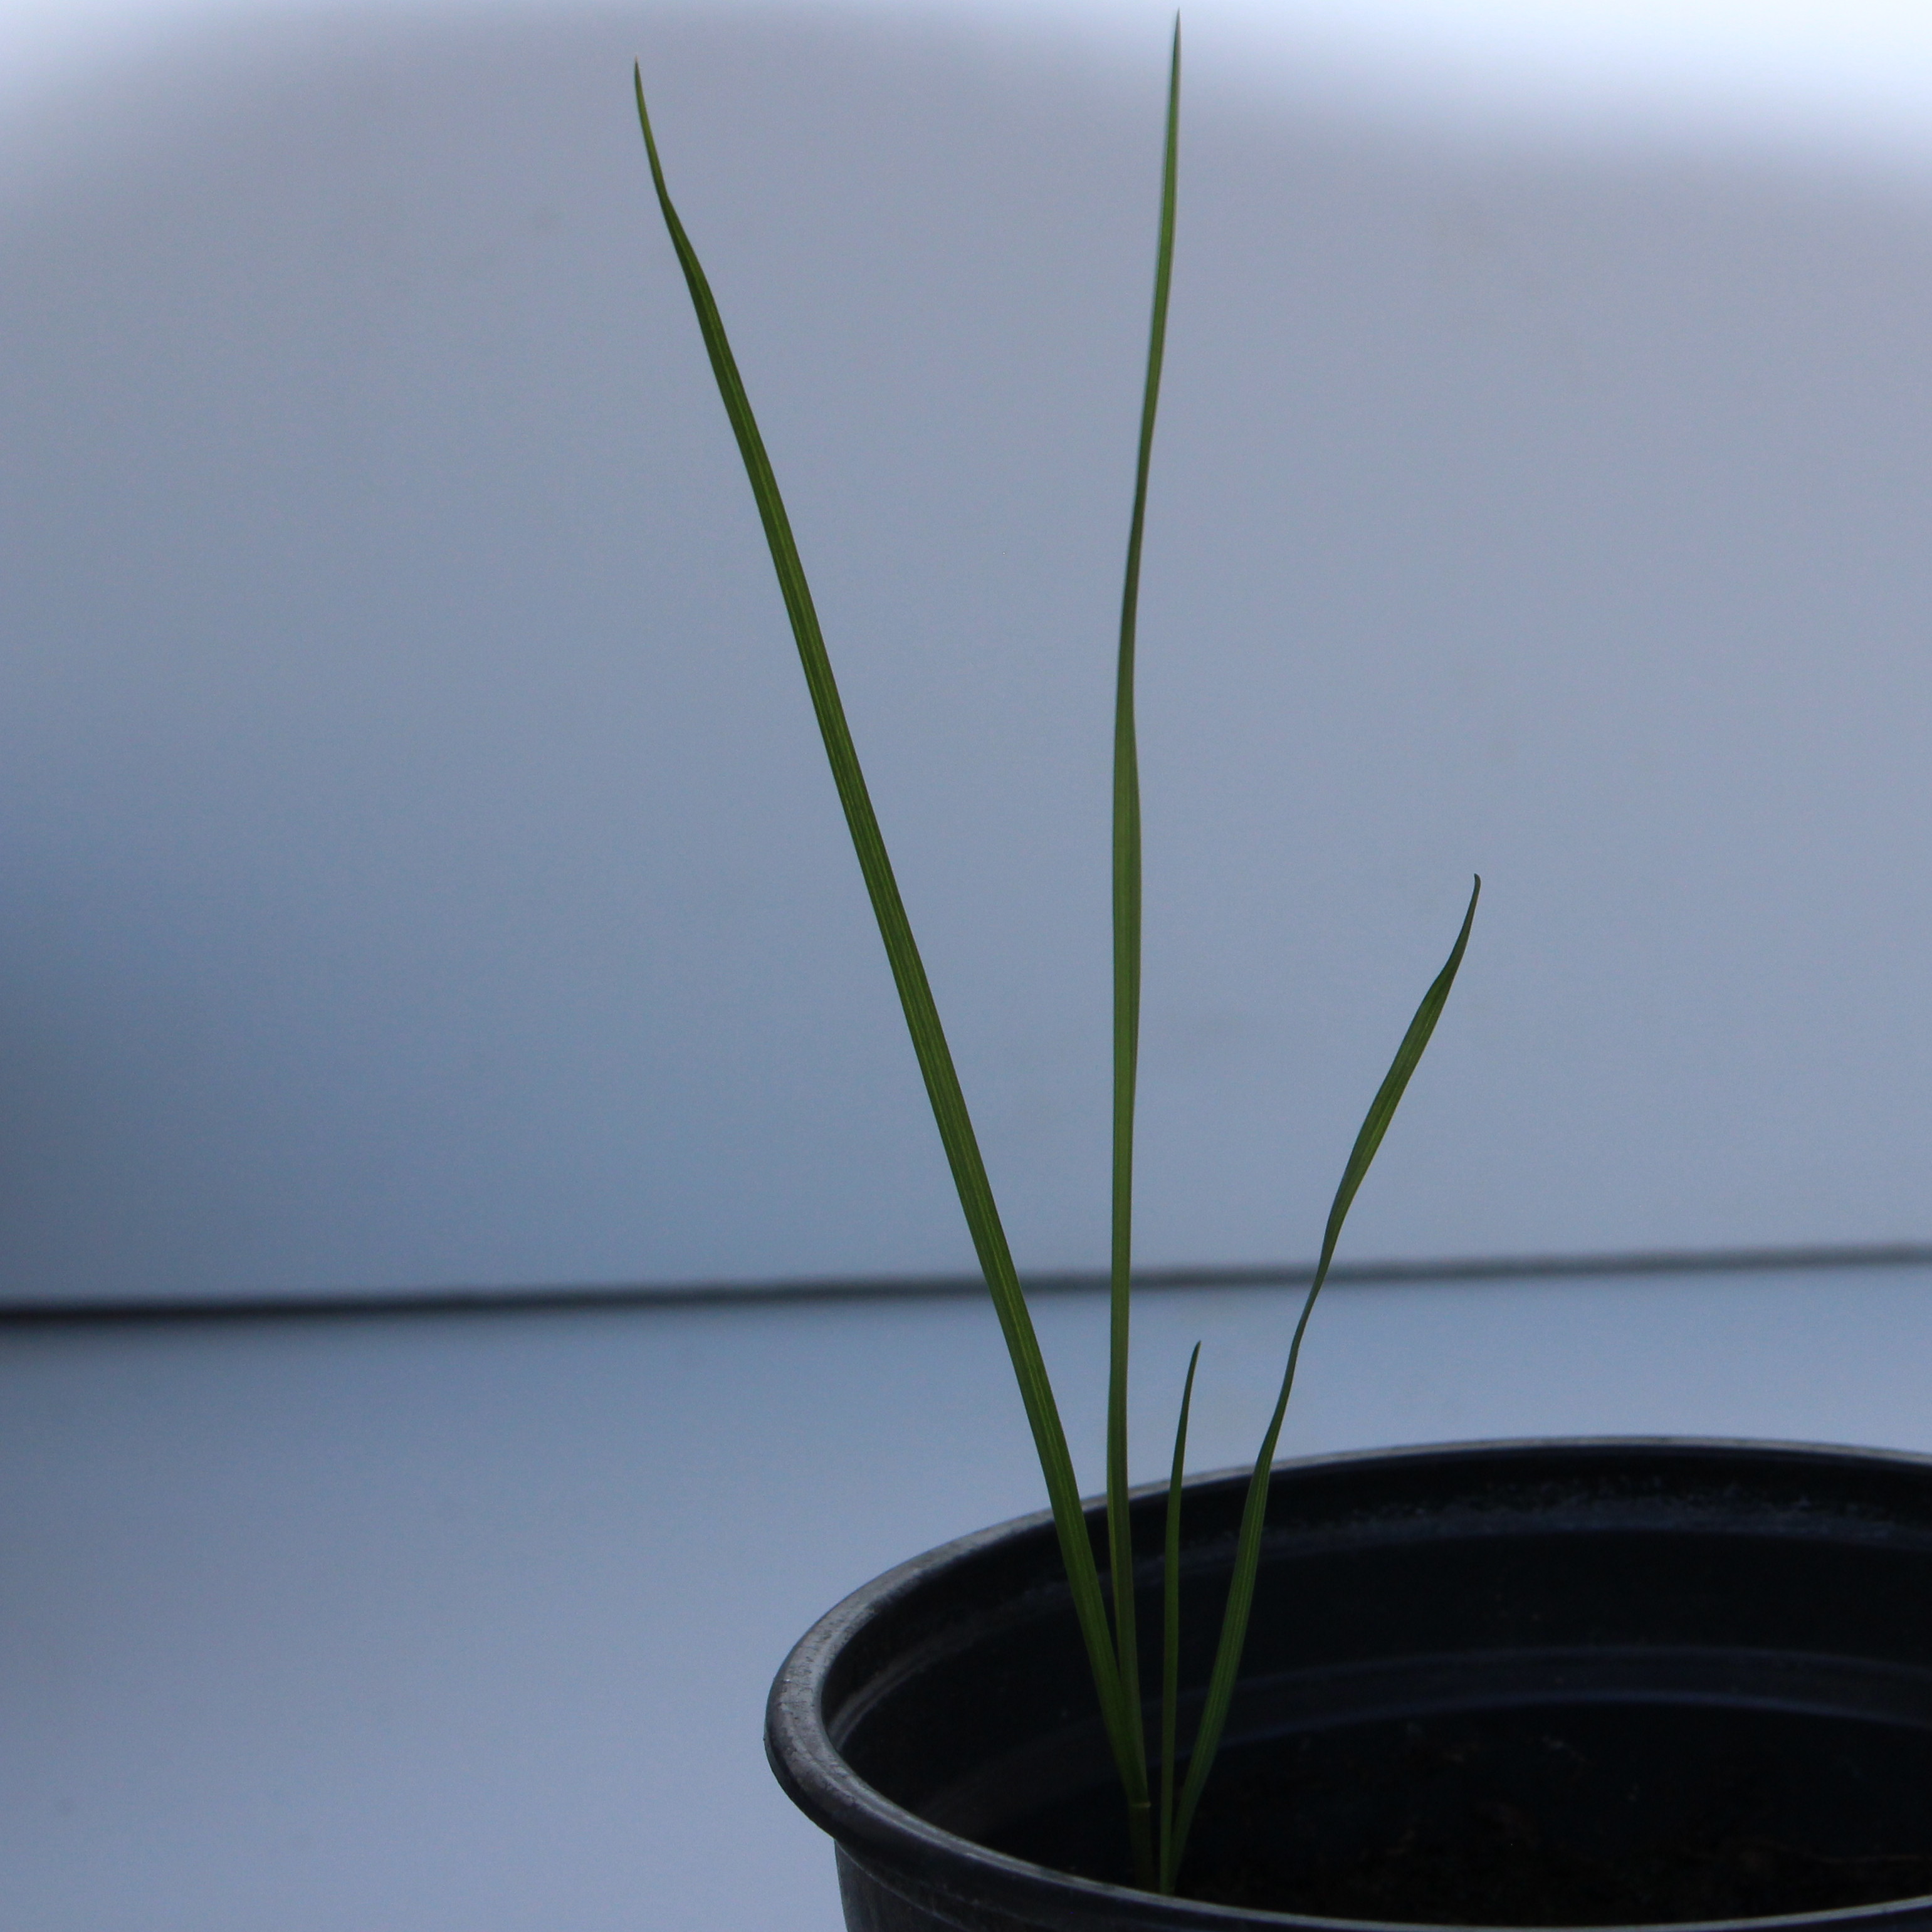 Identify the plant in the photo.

Lolium multiflorum
